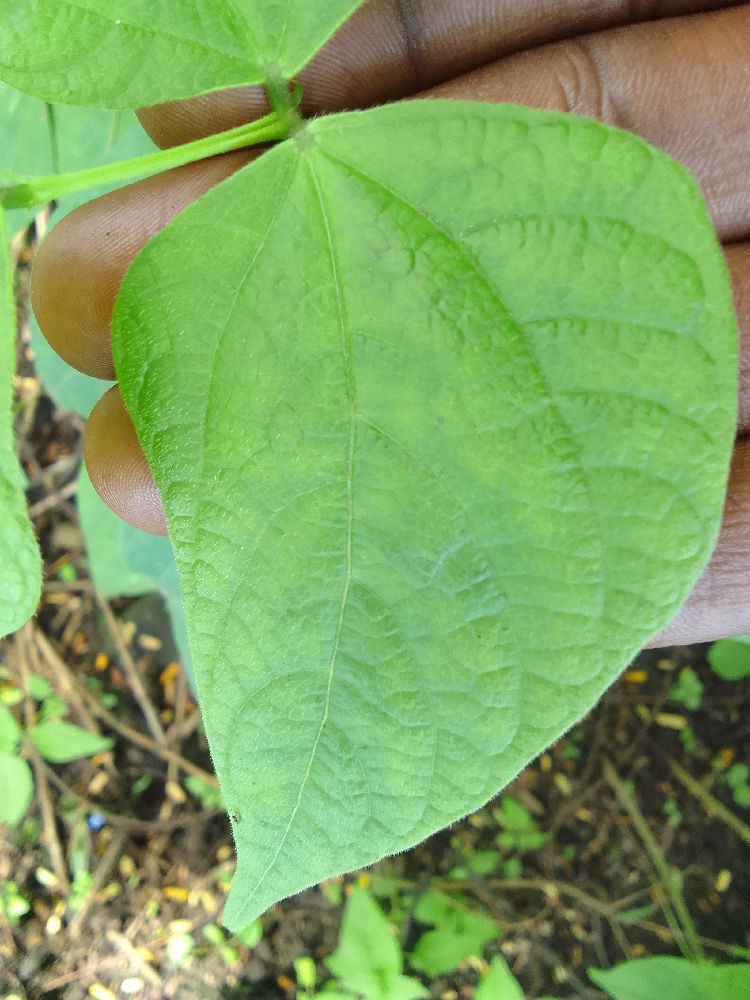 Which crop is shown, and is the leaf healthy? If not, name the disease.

common bean, healthy
